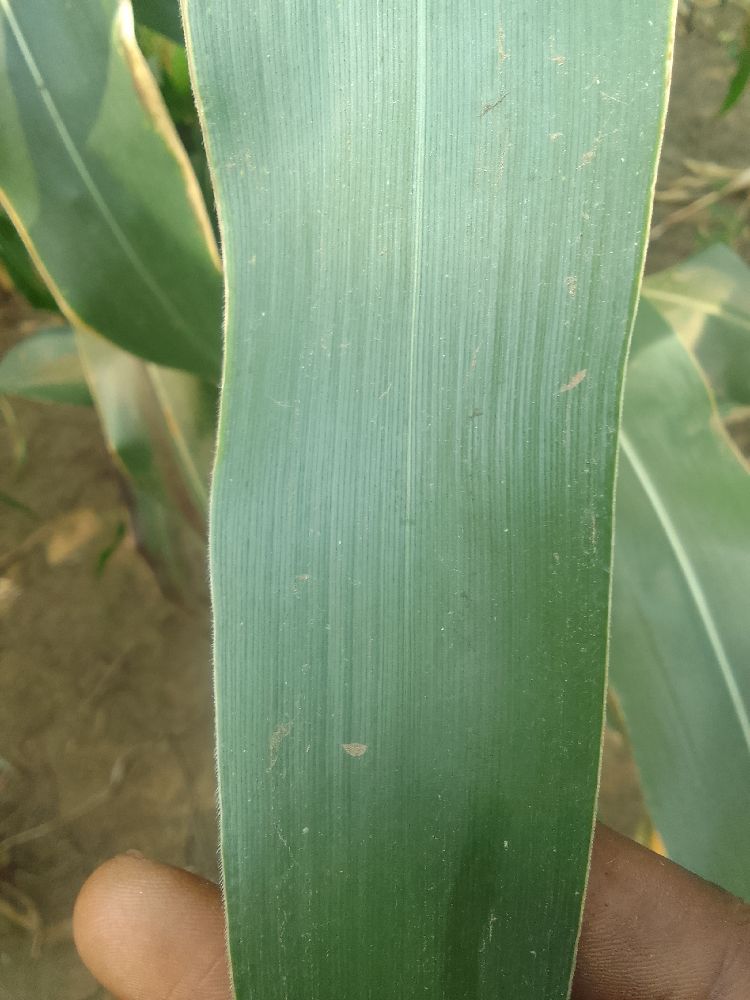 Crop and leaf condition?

maize, healthy
